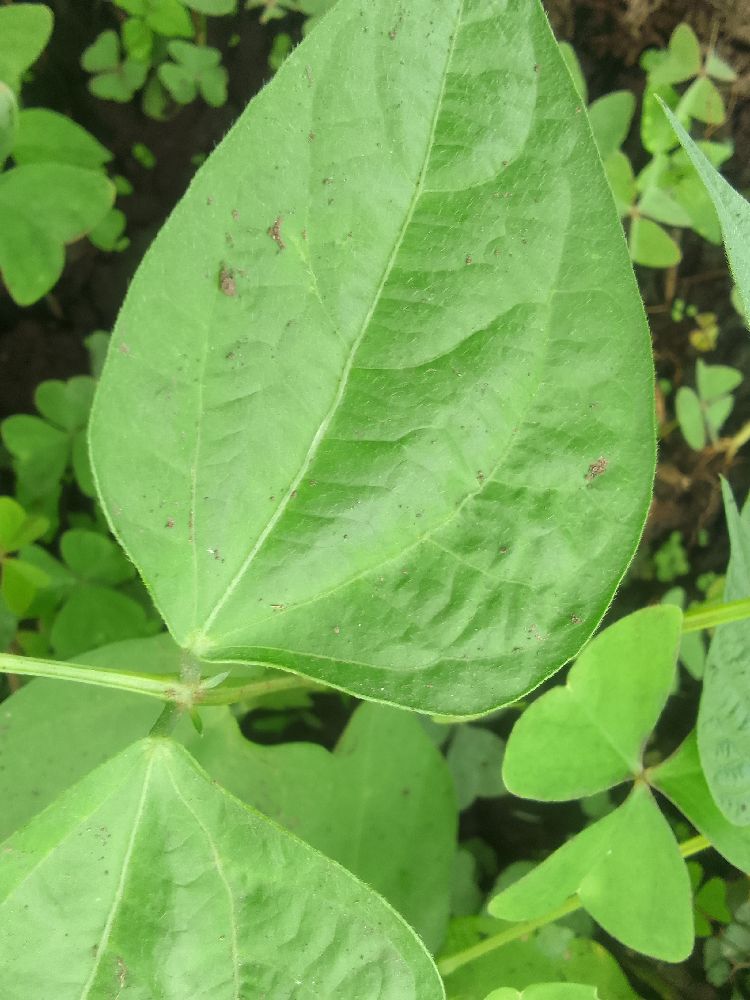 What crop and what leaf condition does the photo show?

common bean, healthy
